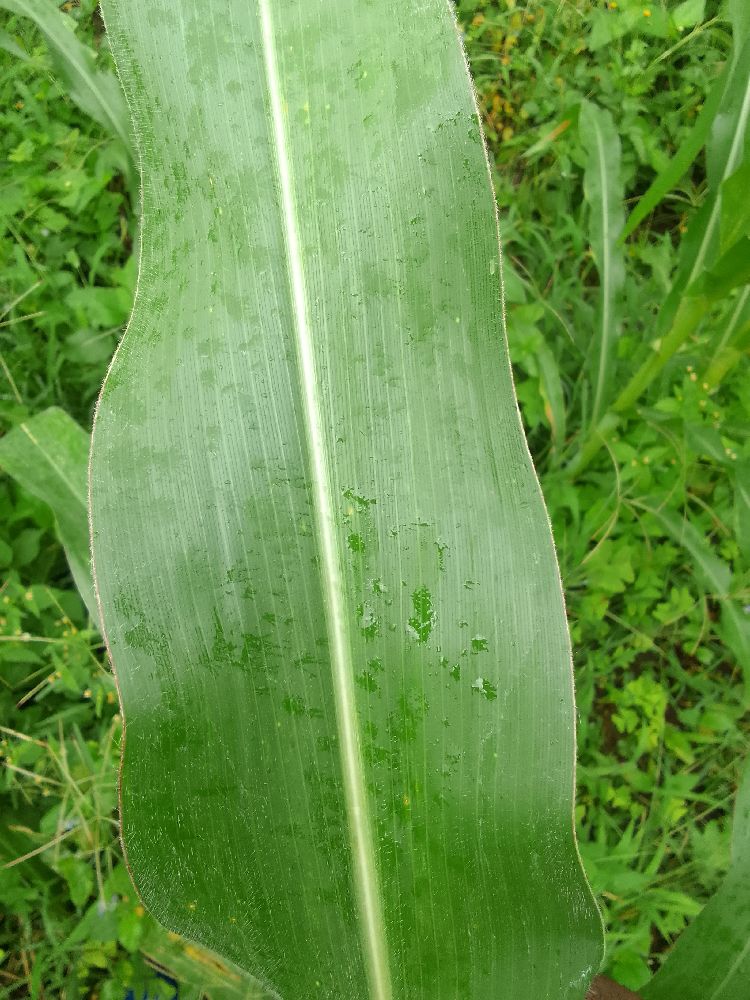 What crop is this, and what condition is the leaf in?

maize, healthy
